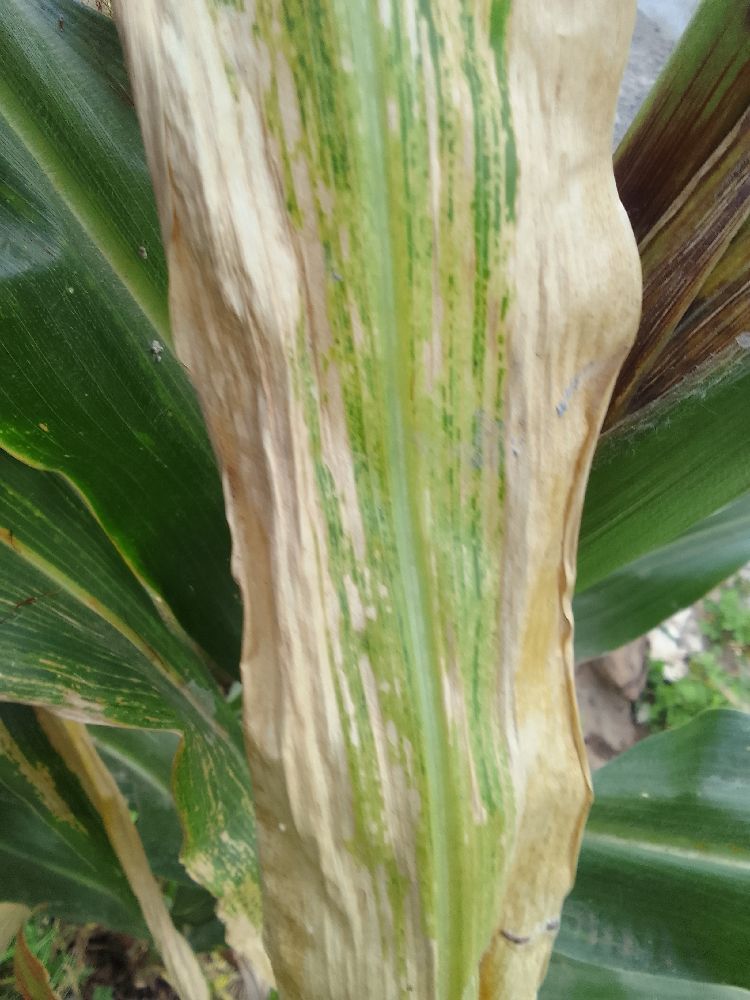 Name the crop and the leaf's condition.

maize, maize lethal necrosis
